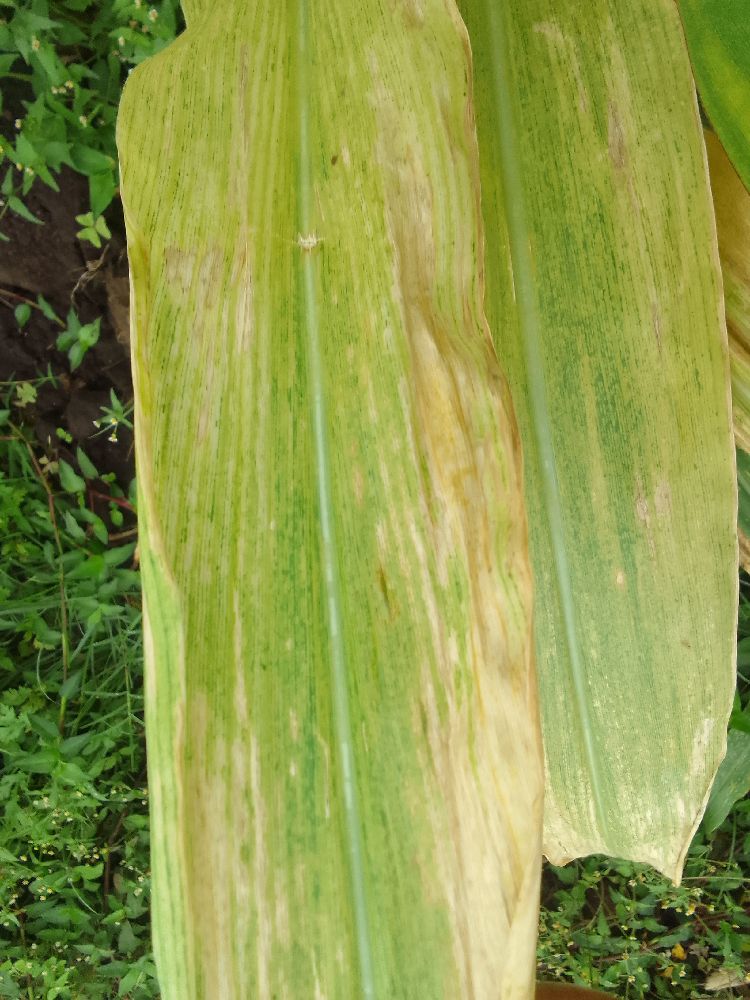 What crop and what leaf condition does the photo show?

maize, maize lethal necrosis
